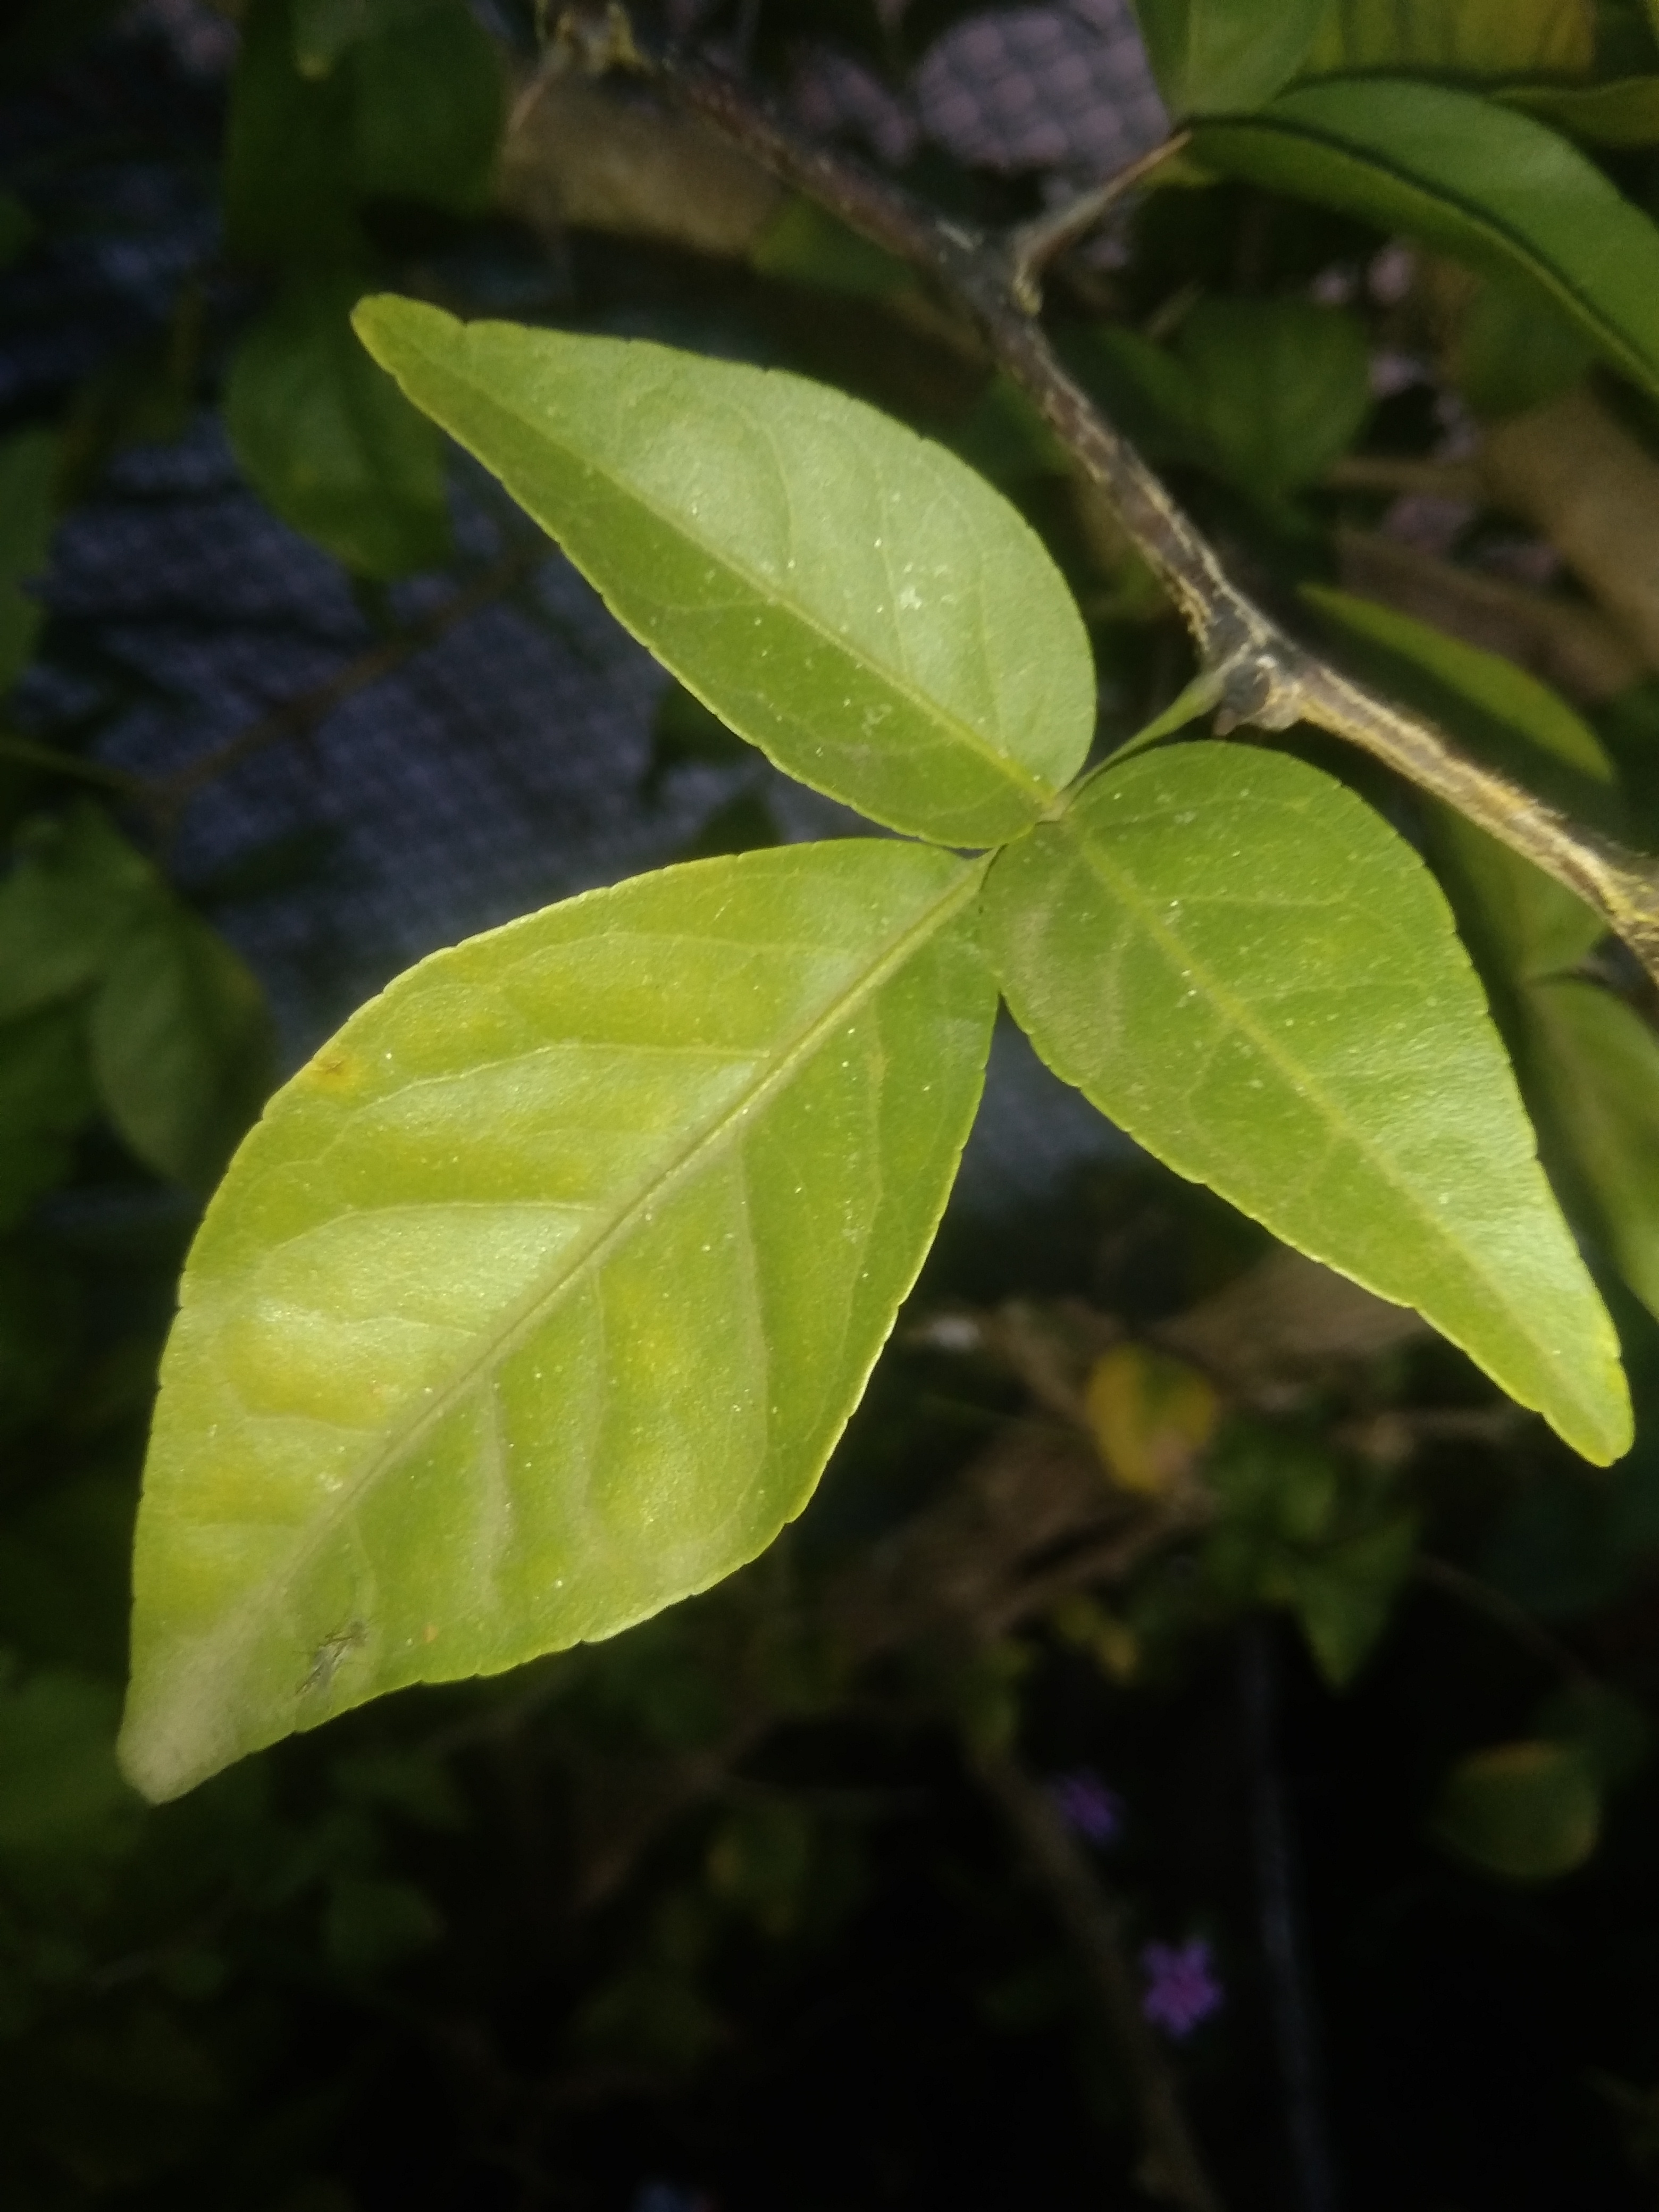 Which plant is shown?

wood apple
